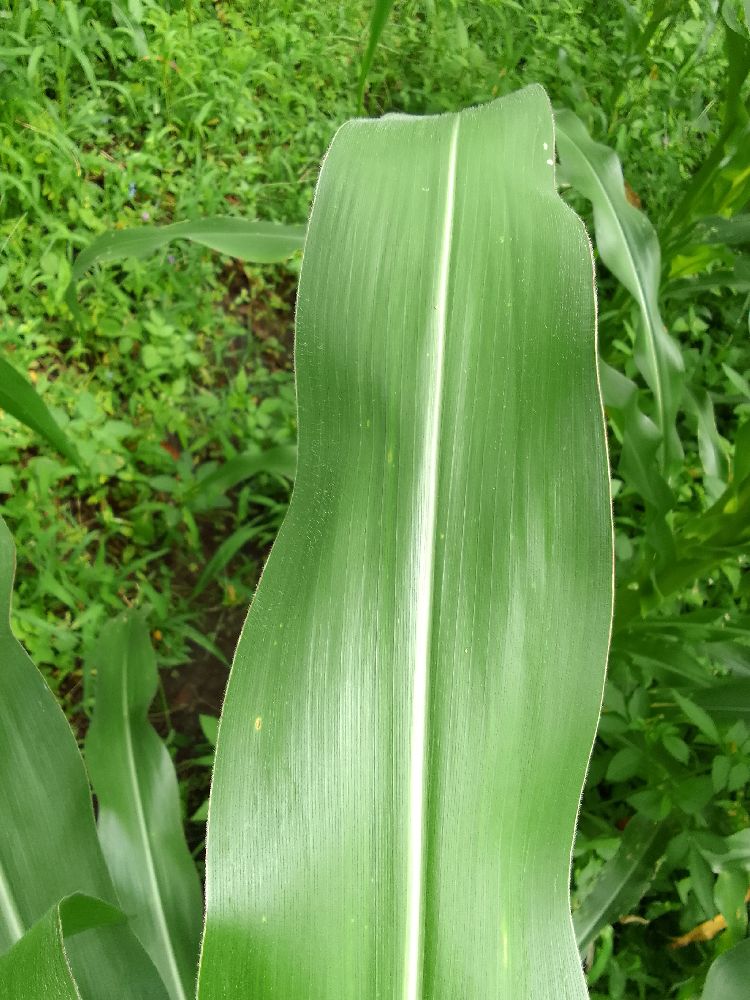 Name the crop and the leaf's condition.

maize, healthy
